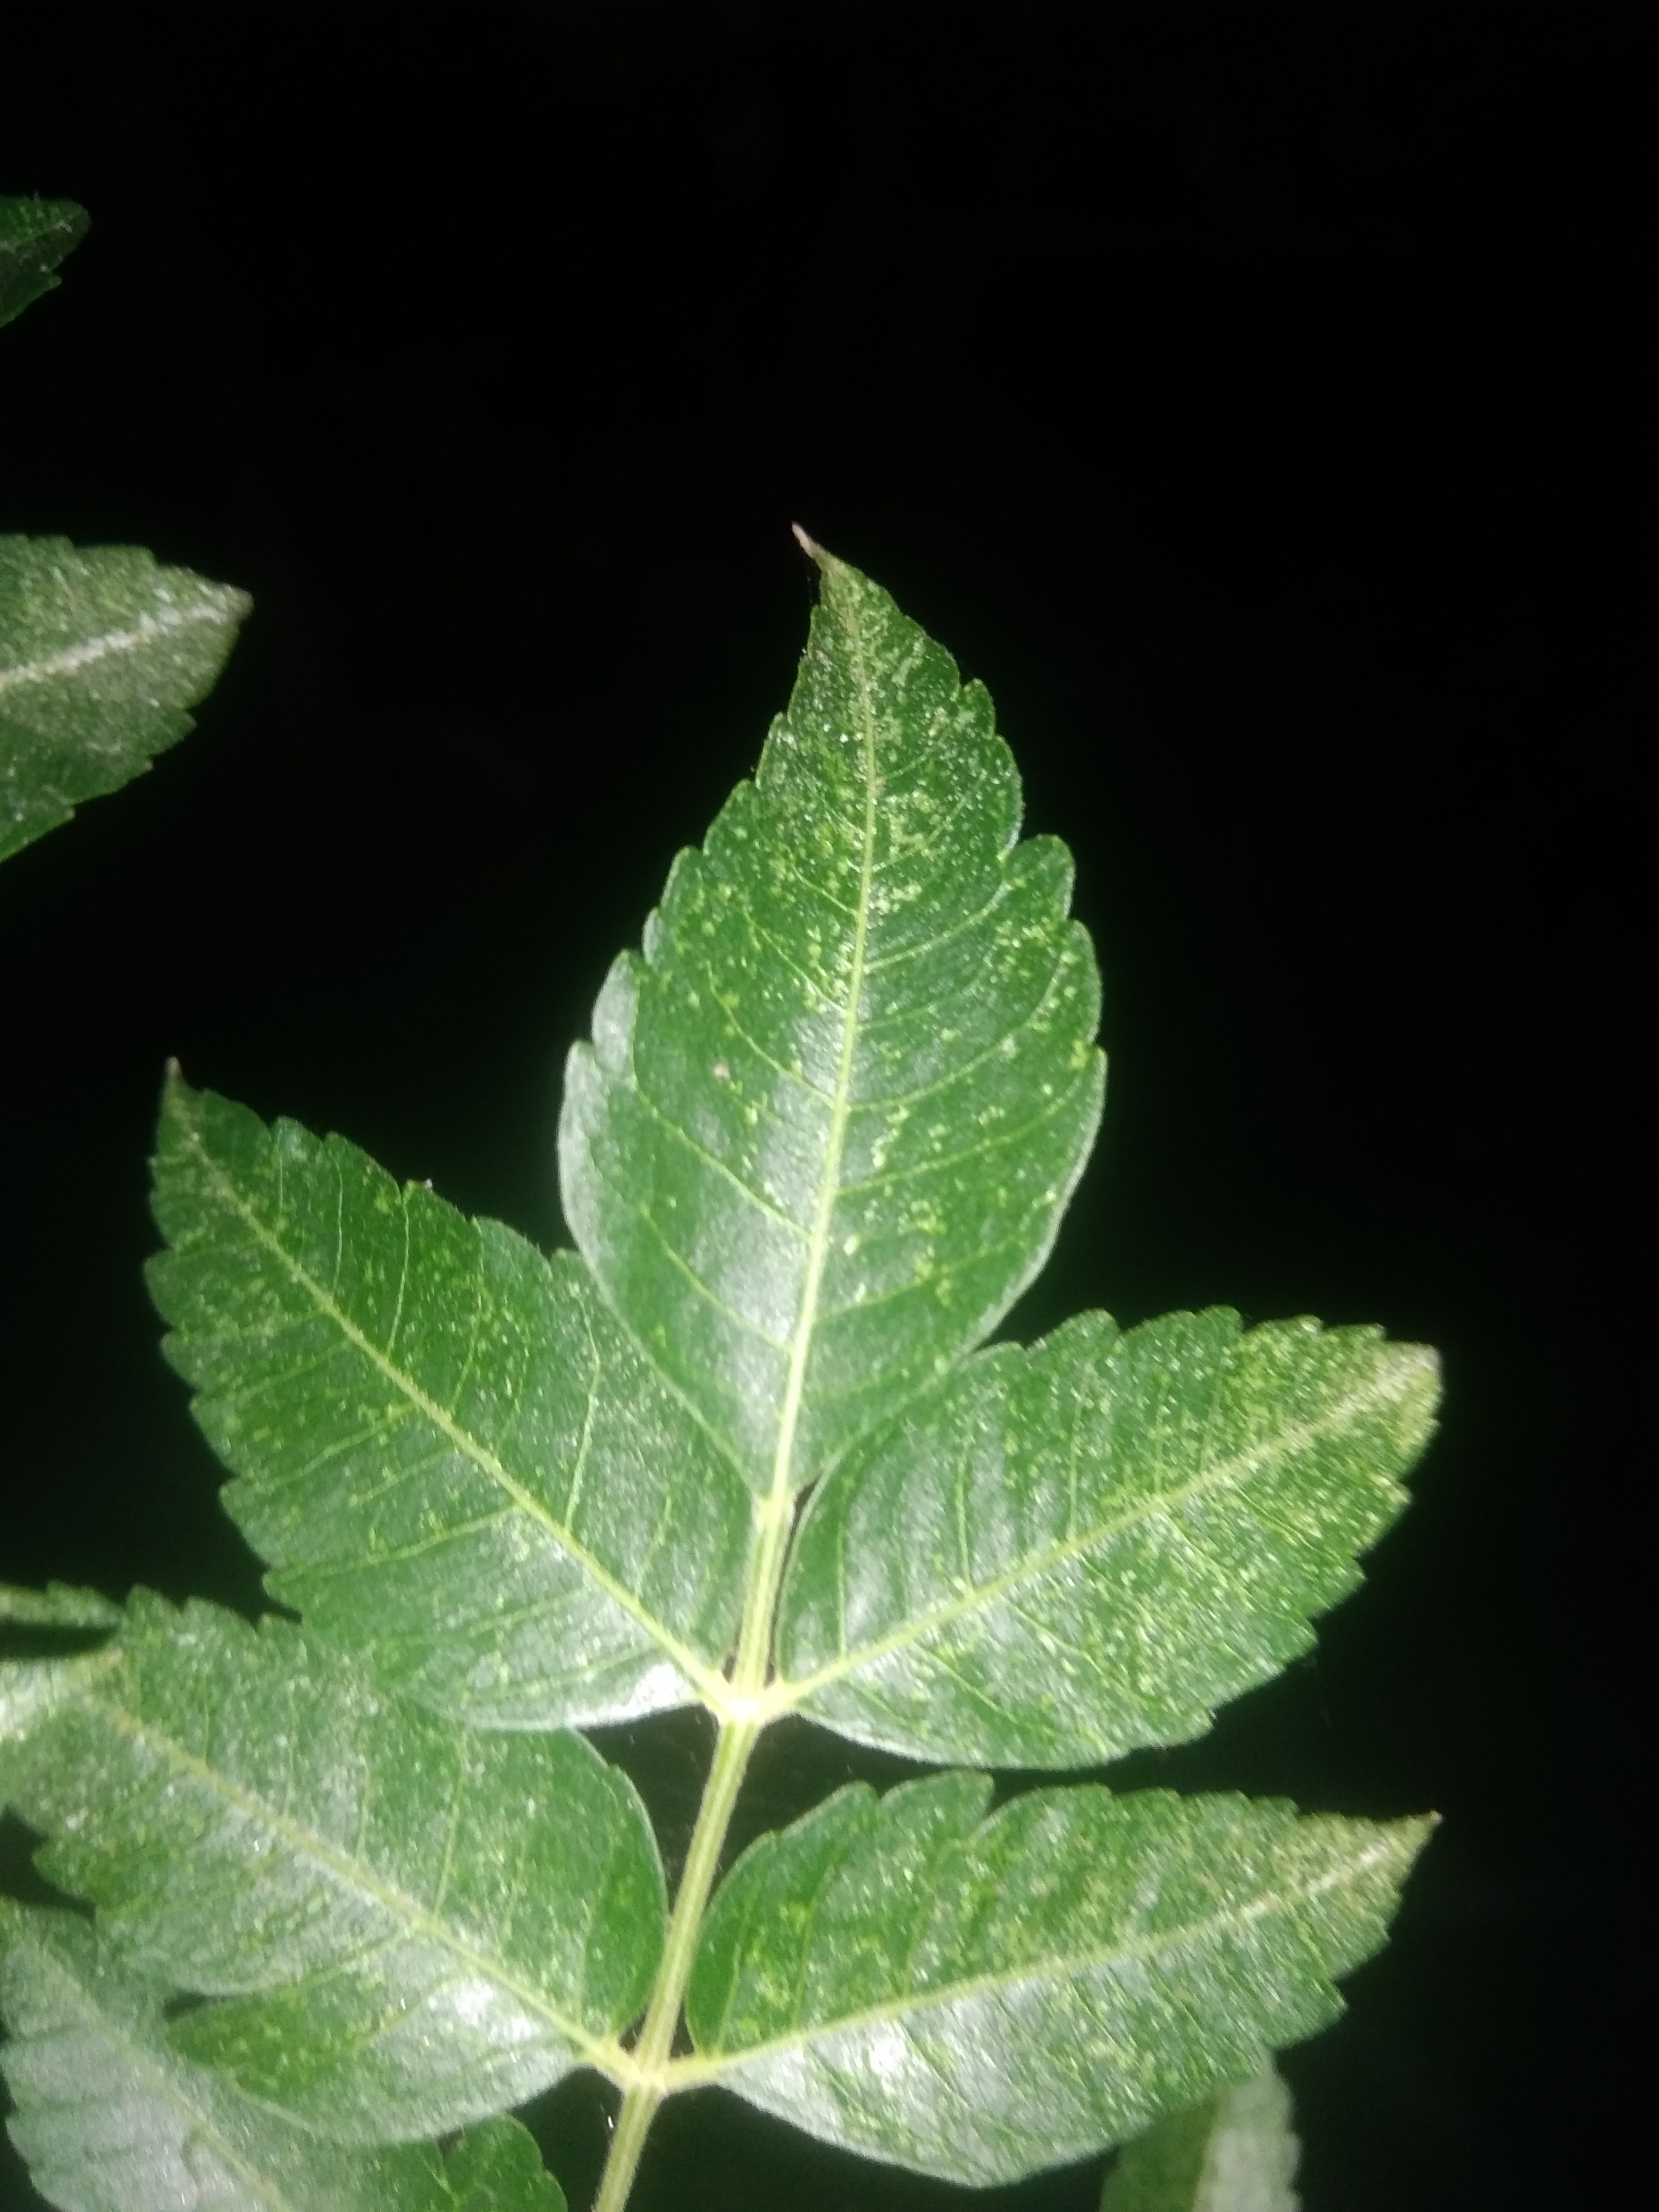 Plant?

neem
